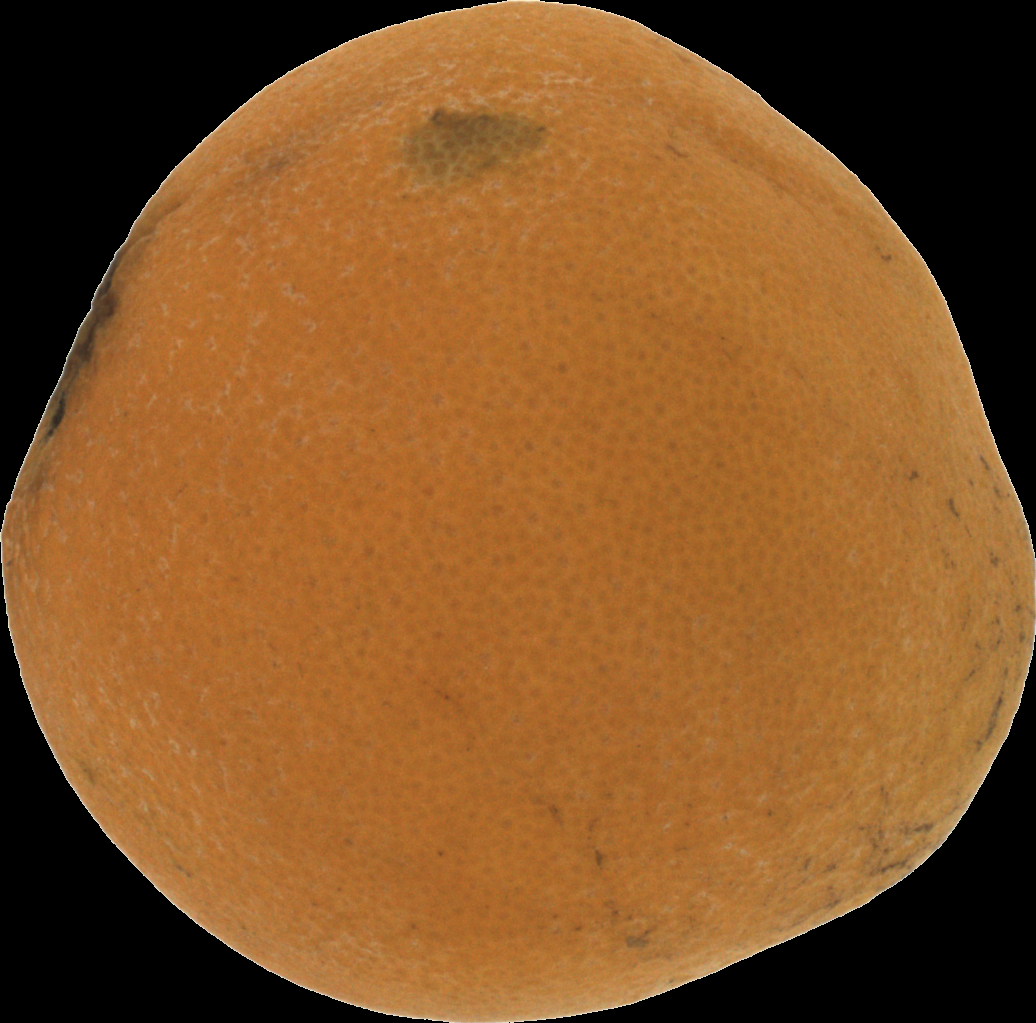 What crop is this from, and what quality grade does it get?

orange, bad
